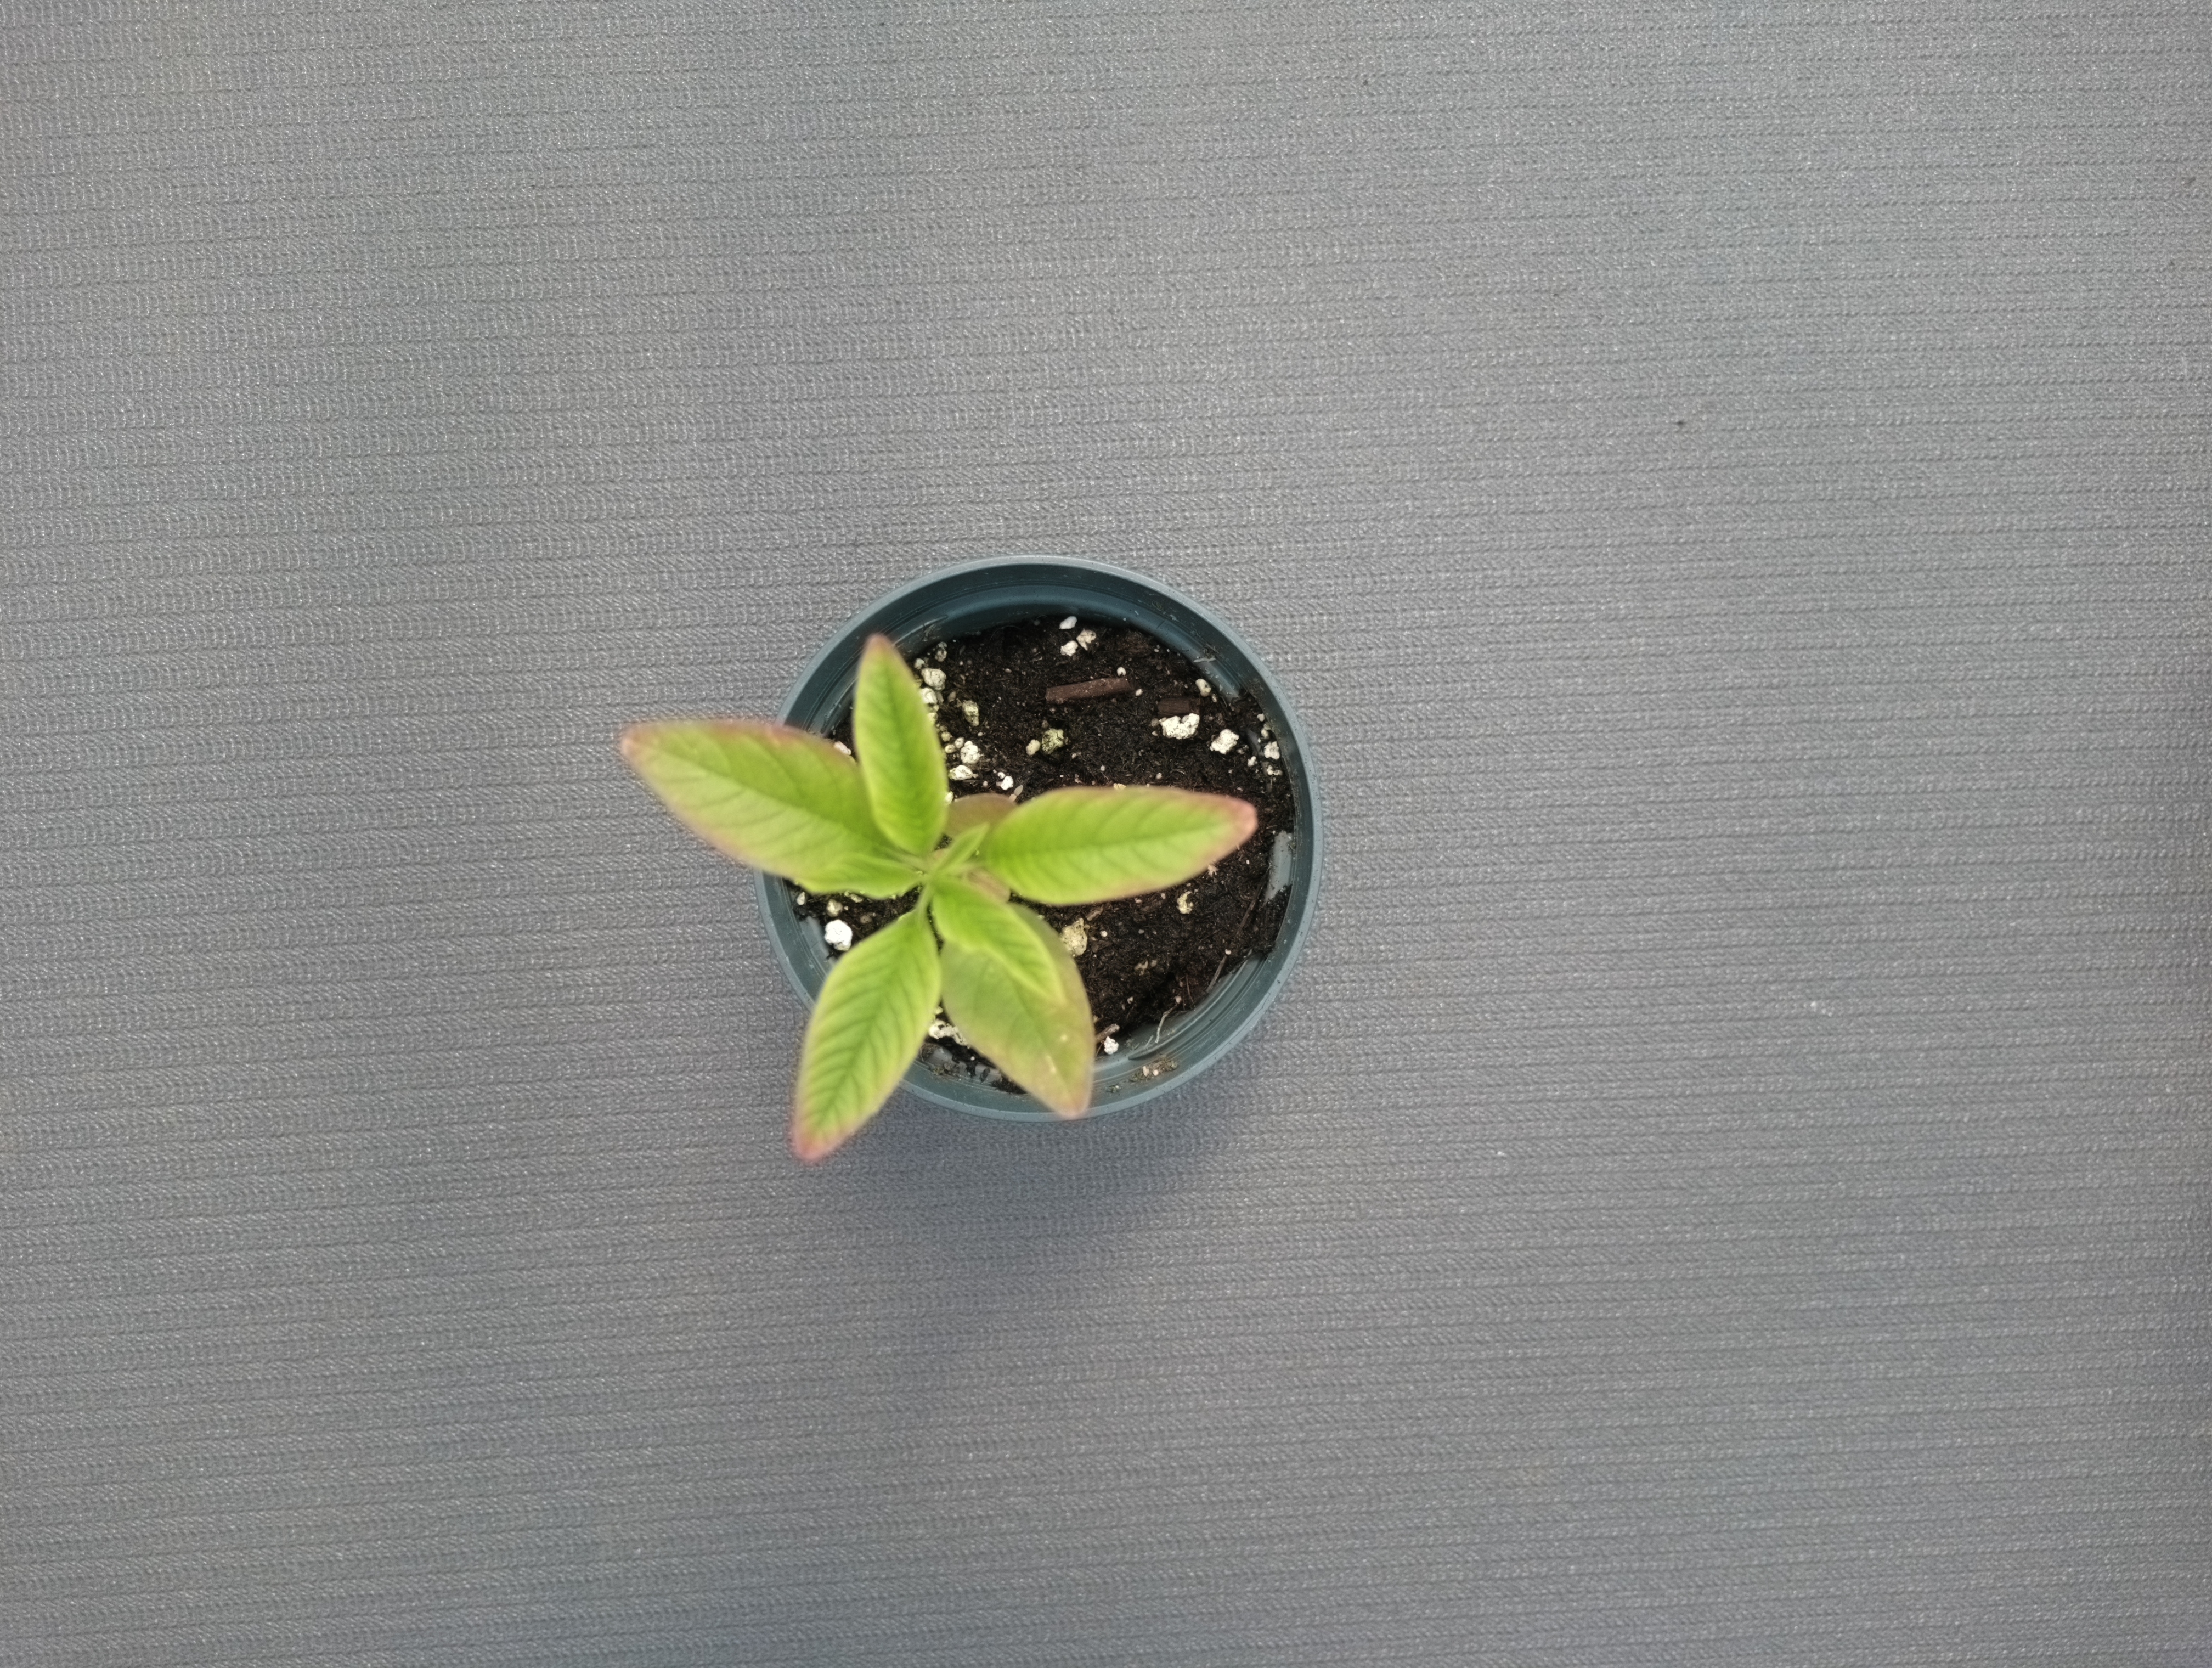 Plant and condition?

waterhemp, healthy untreated
